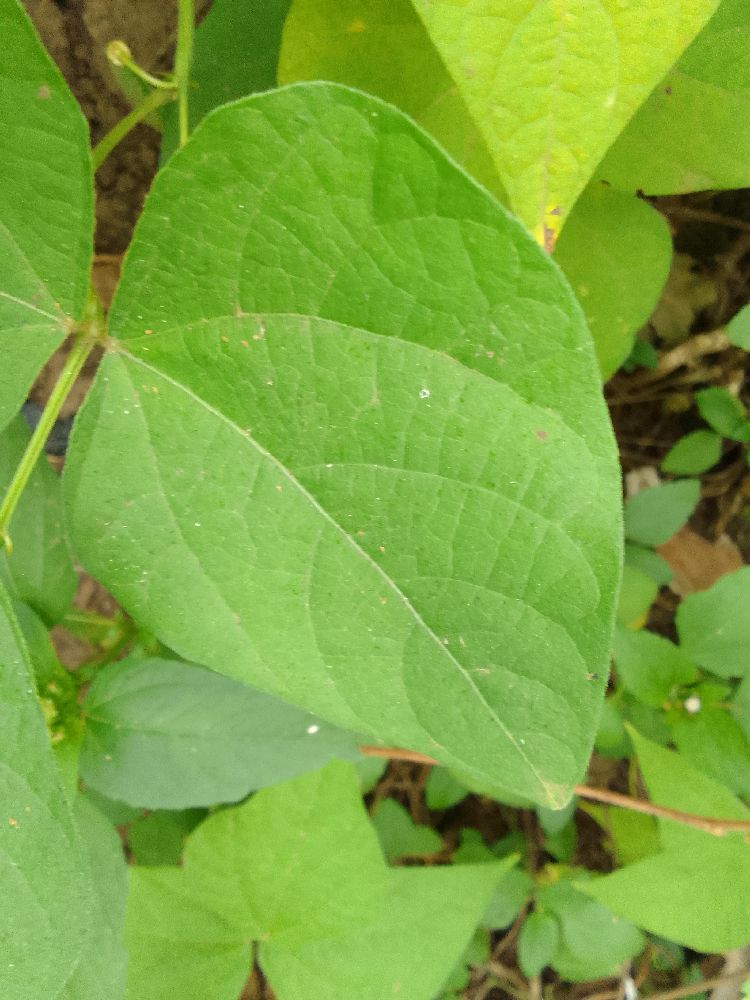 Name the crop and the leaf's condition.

common bean, healthy
